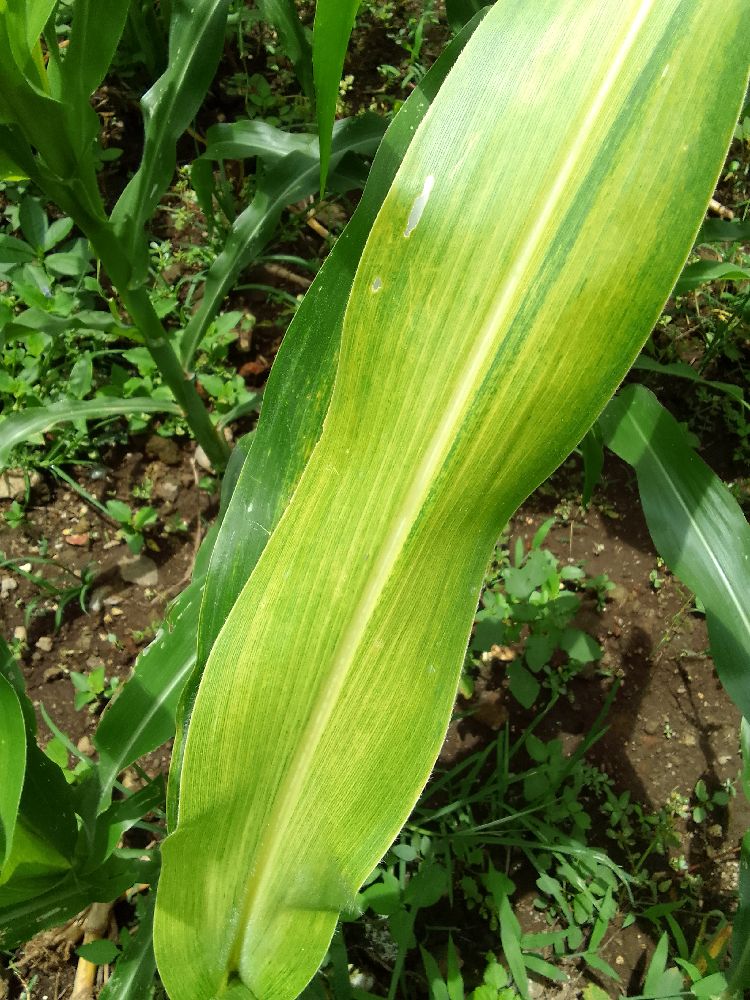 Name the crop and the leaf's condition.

maize, maize lethal necrosis
